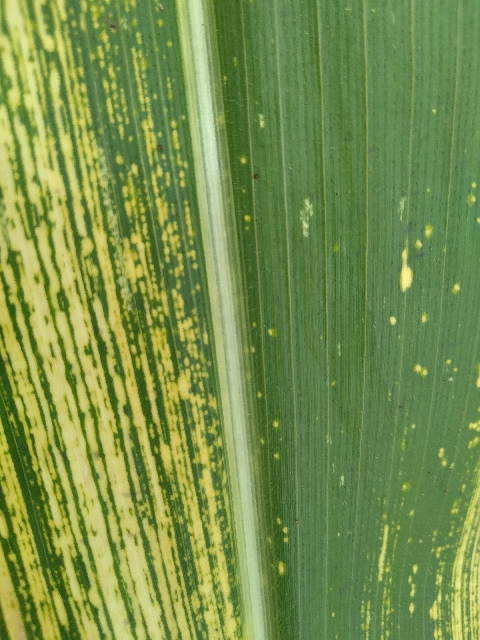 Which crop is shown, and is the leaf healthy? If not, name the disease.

maize, maize streak virus
